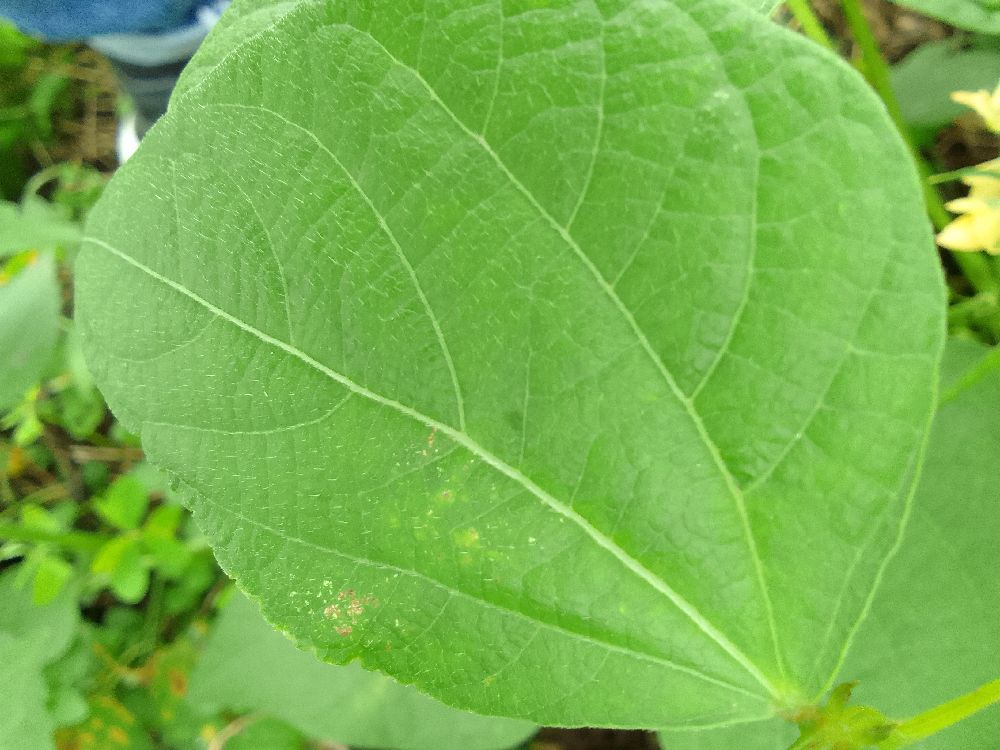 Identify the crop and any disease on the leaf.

common bean, healthy
